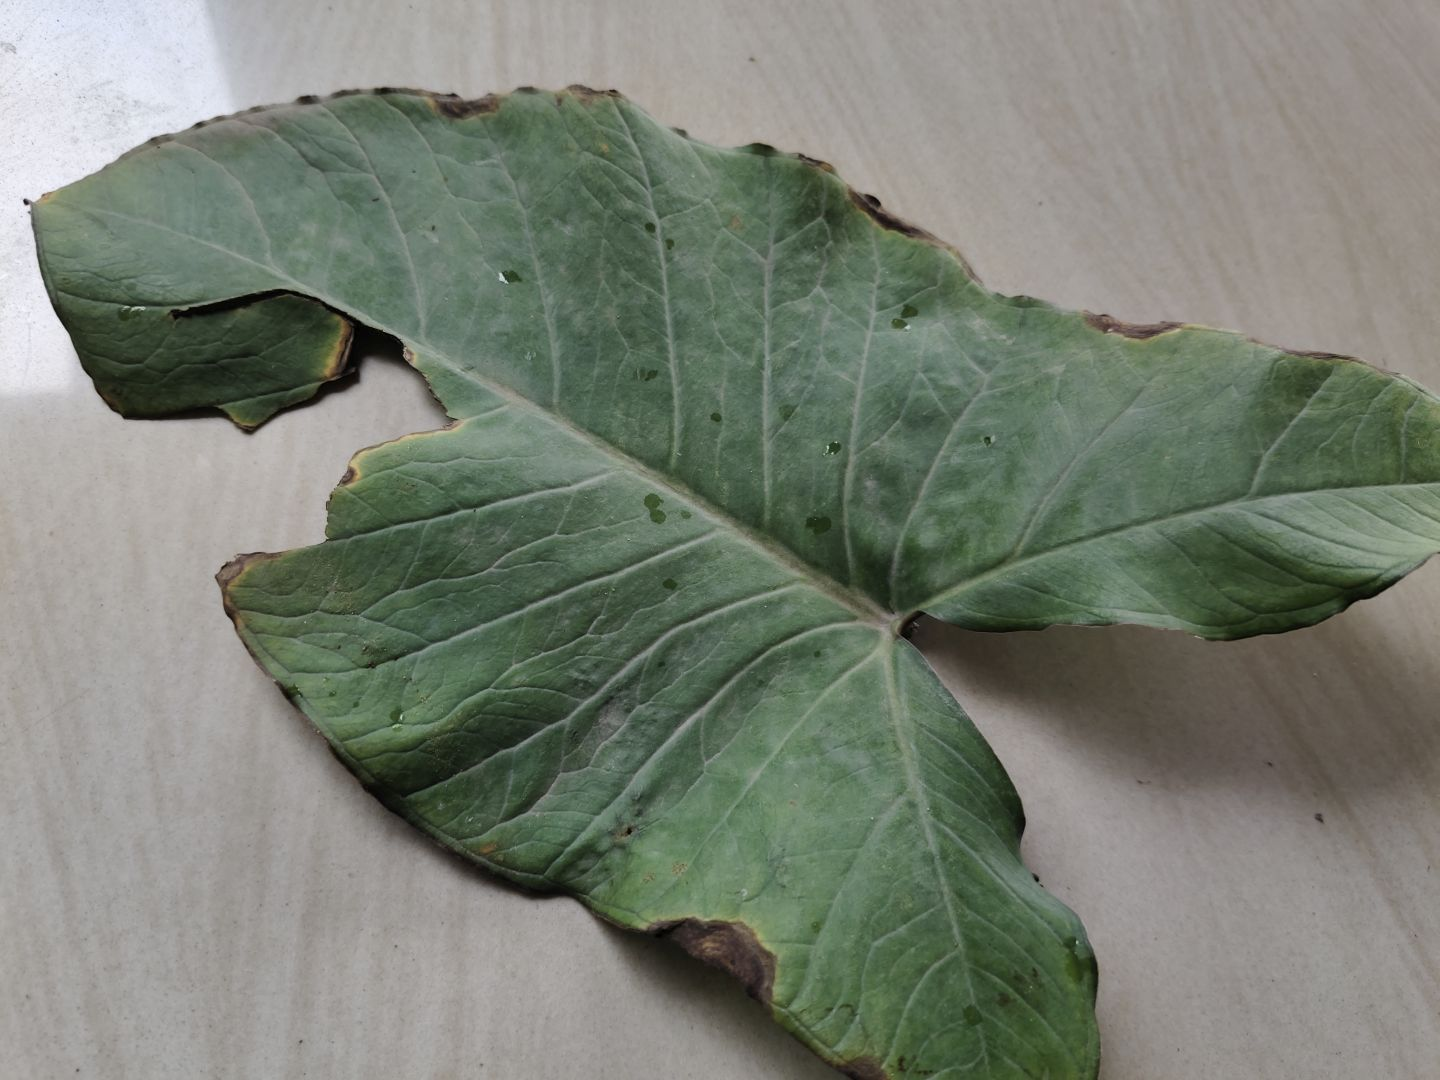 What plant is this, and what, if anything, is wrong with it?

taro, leaf blight
